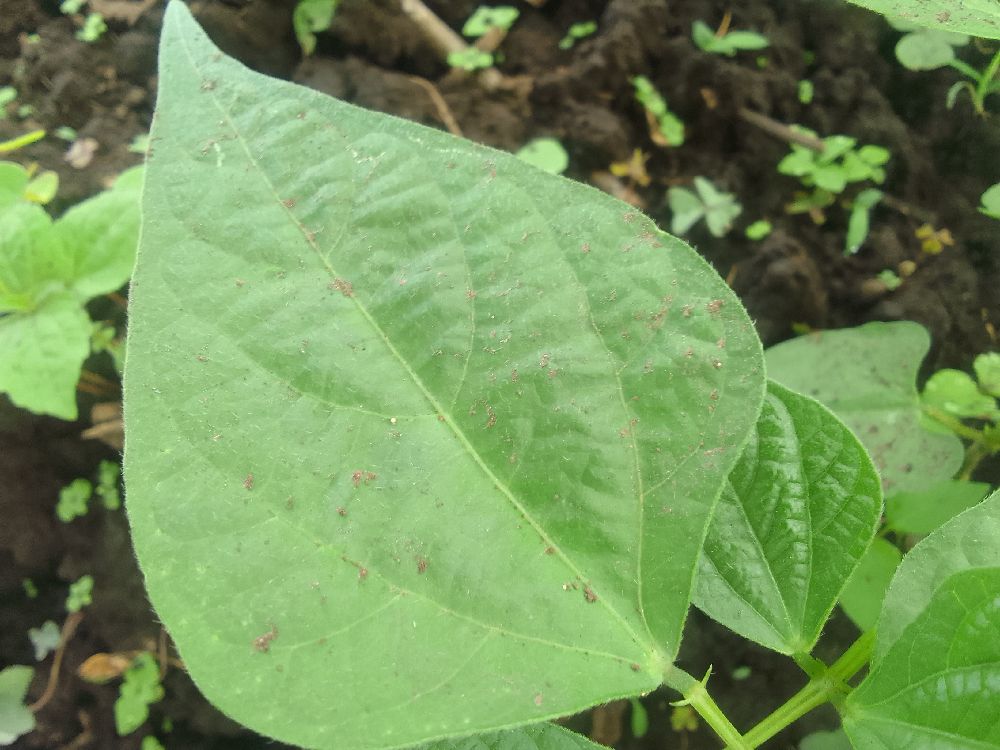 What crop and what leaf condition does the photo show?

common bean, healthy
